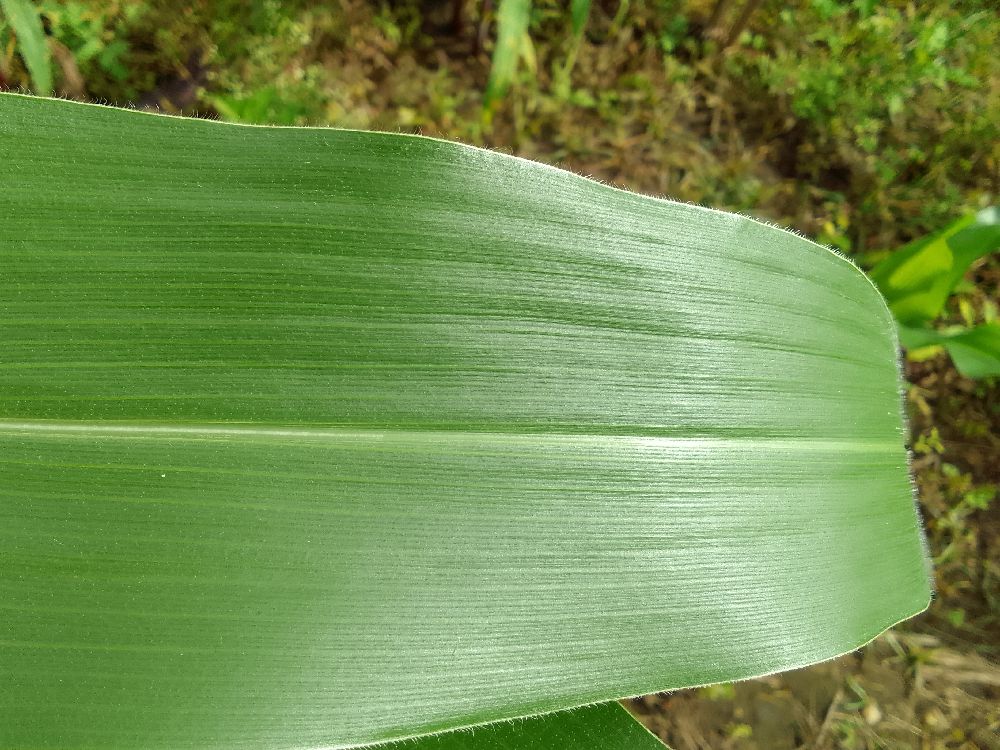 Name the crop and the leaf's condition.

maize, healthy
